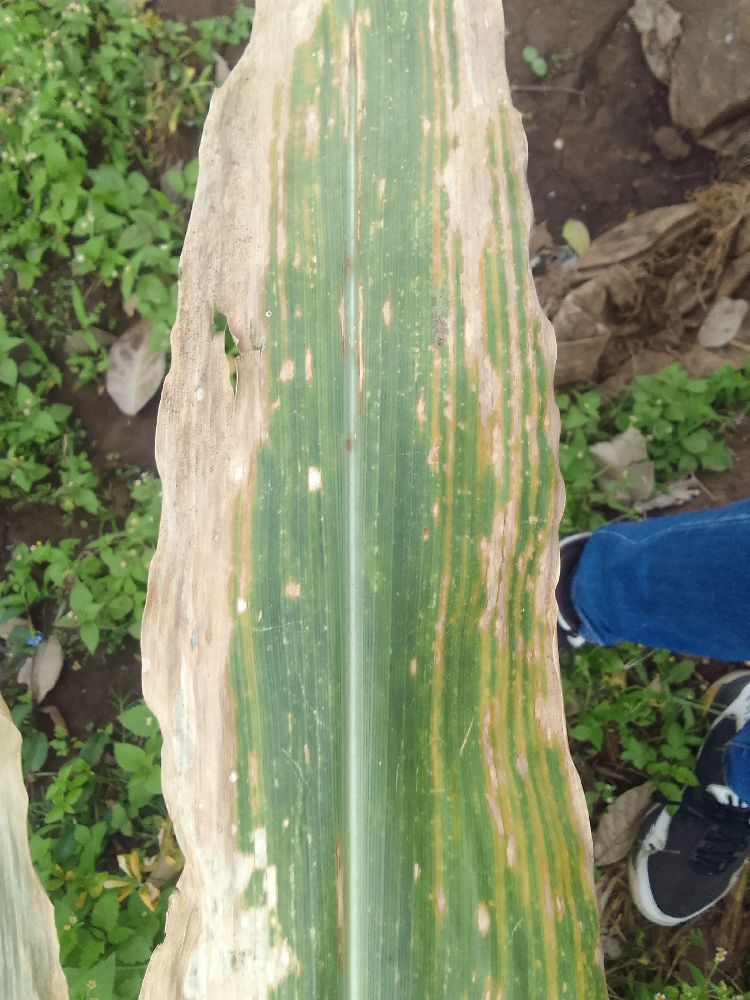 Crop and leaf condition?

maize, maize lethal necrosis
